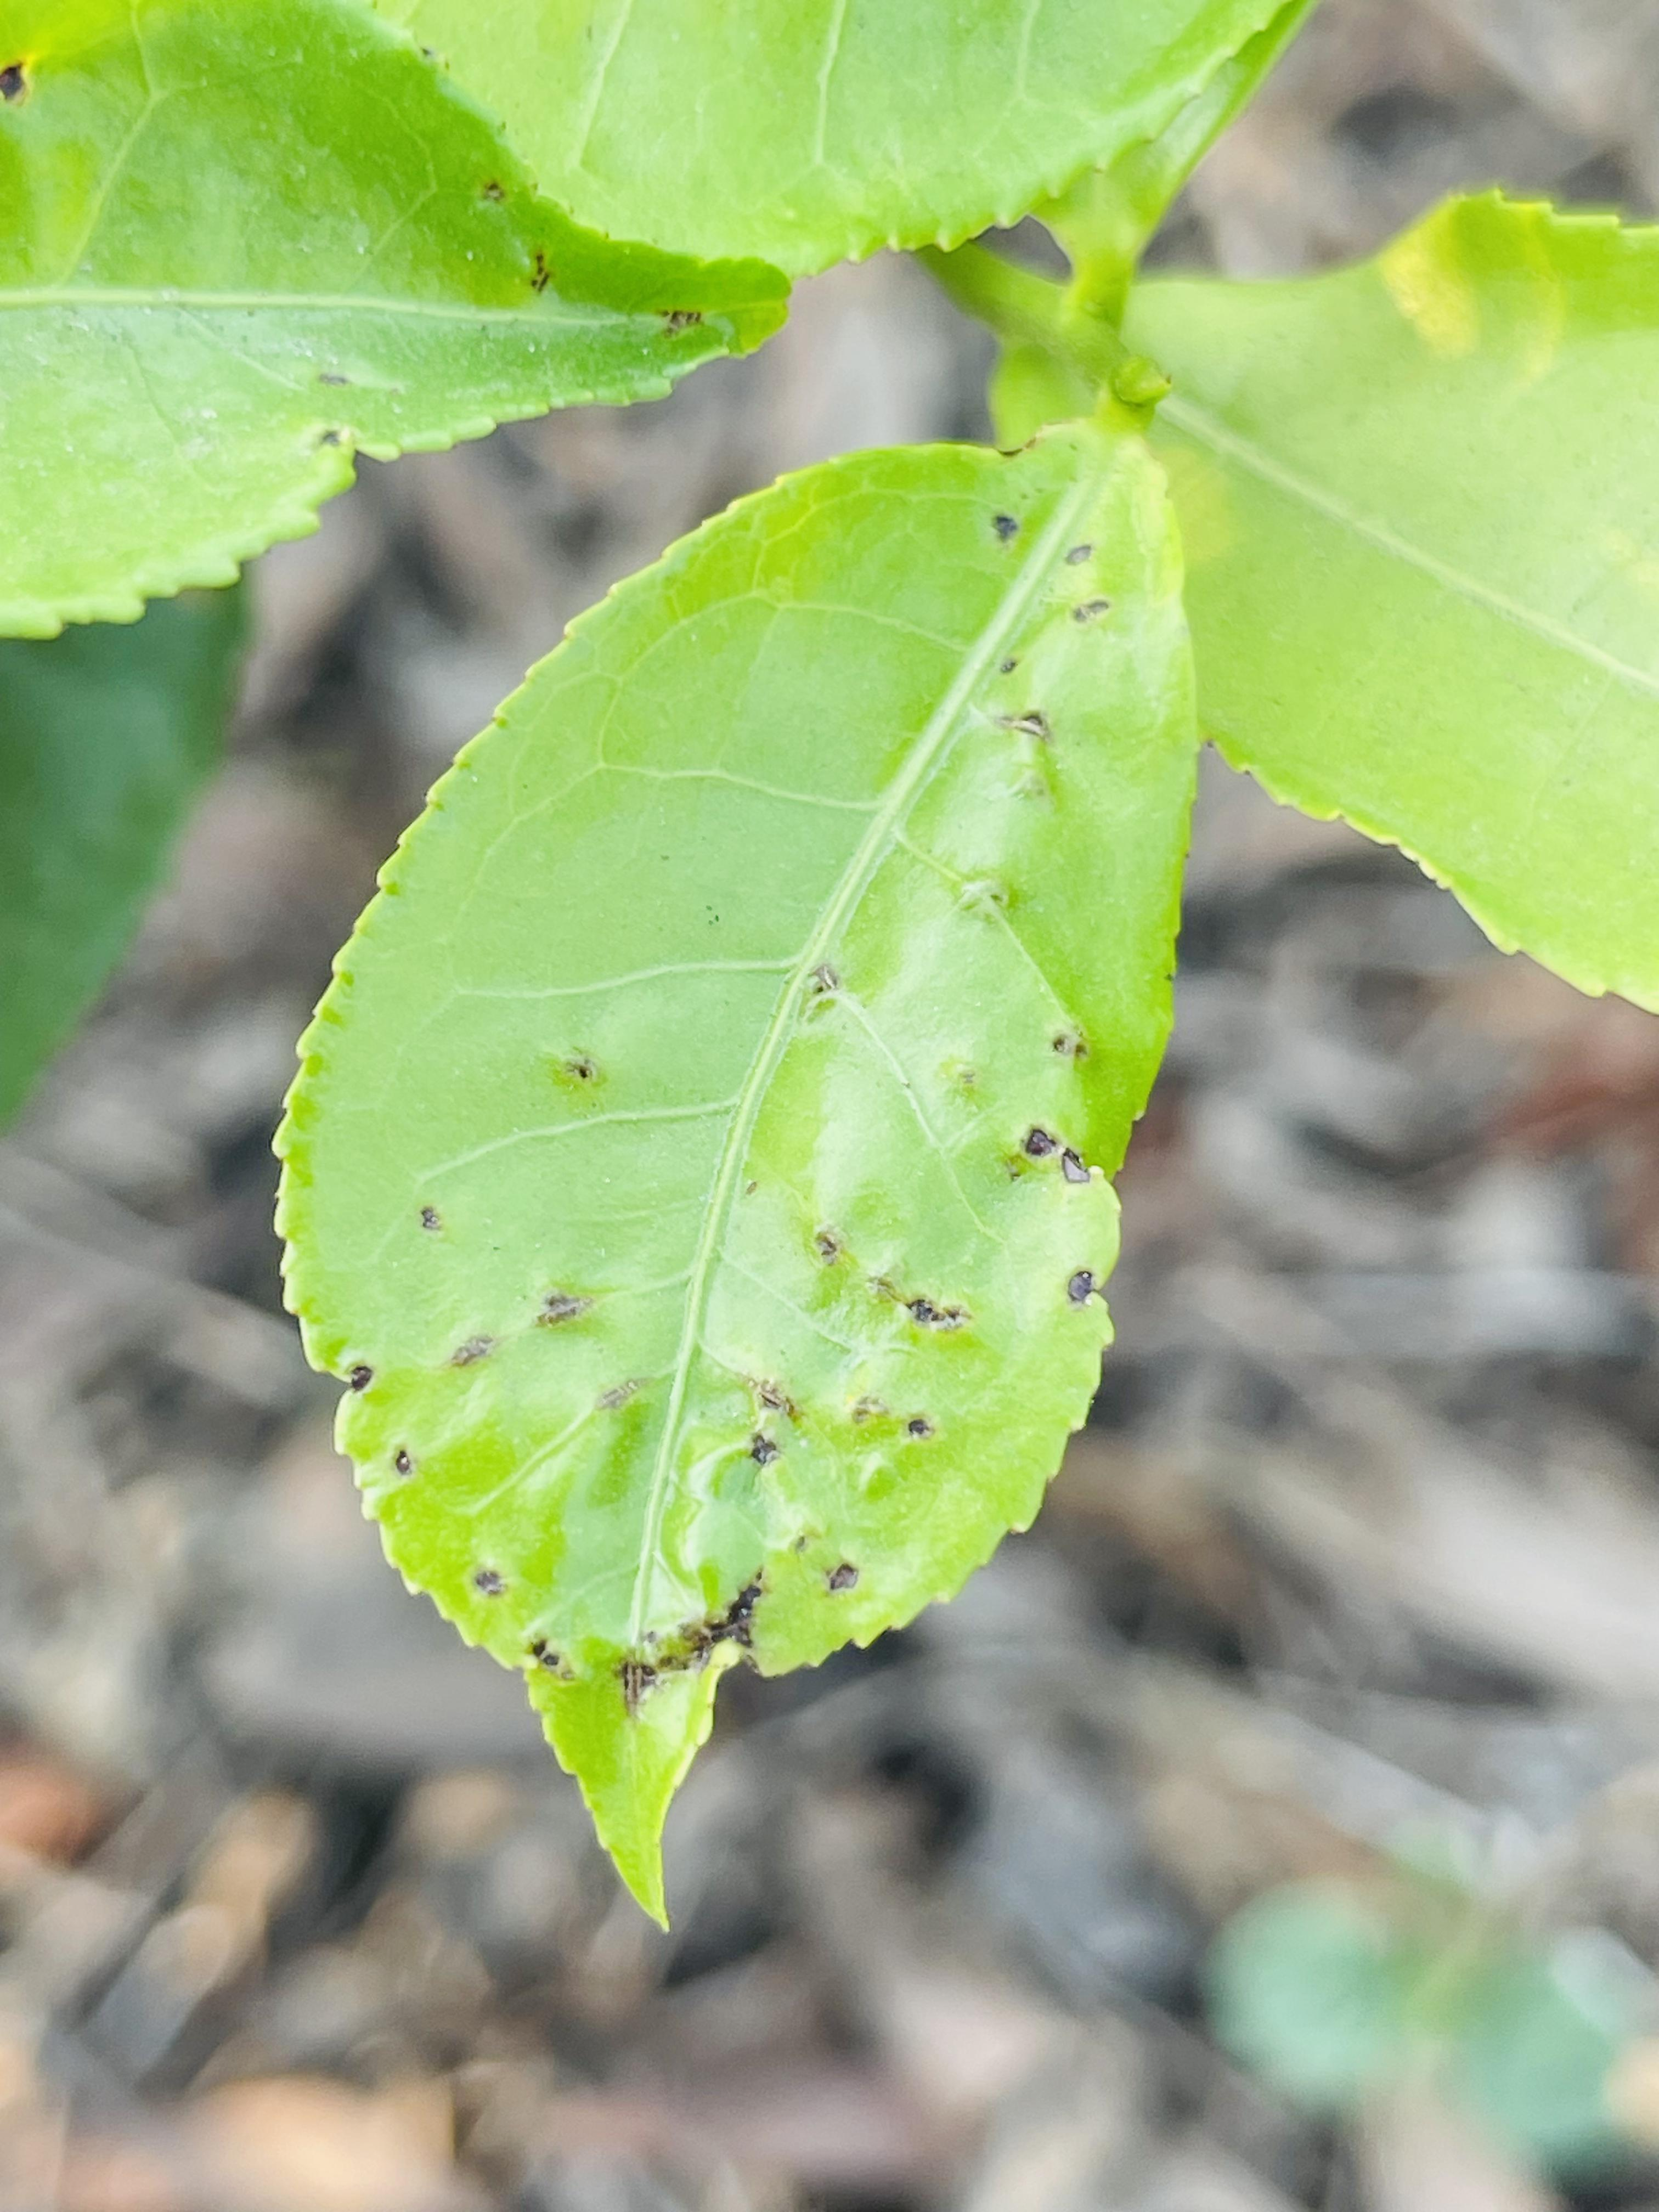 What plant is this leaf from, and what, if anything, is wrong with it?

tea, helopeltis
